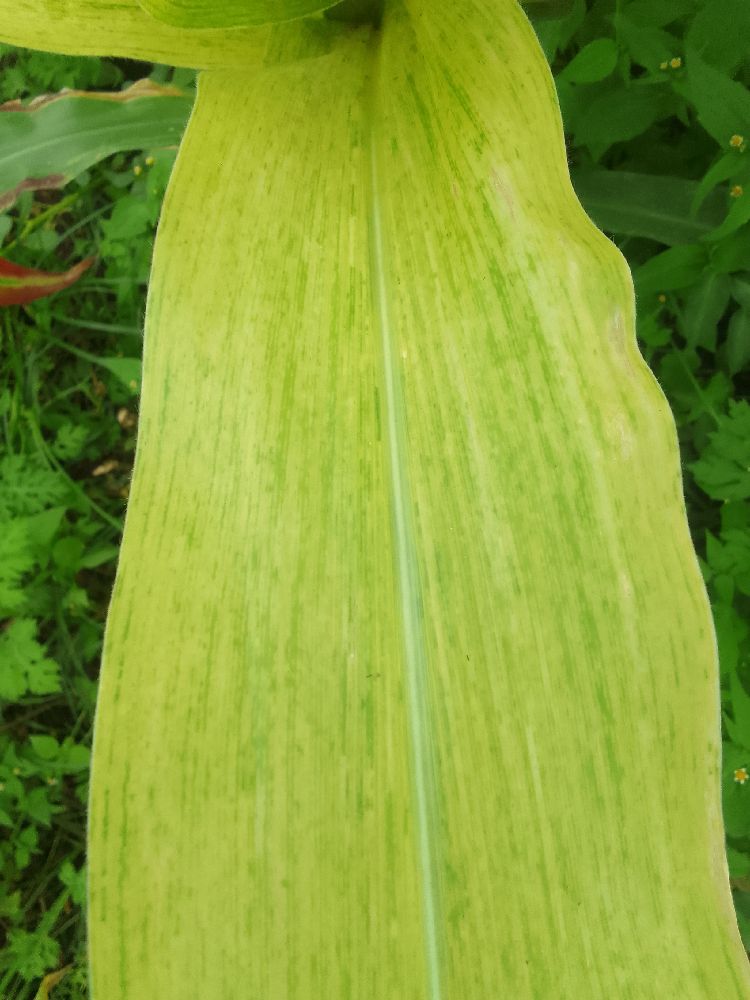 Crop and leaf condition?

maize, maize lethal necrosis
